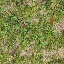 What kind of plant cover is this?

unstructured weed
